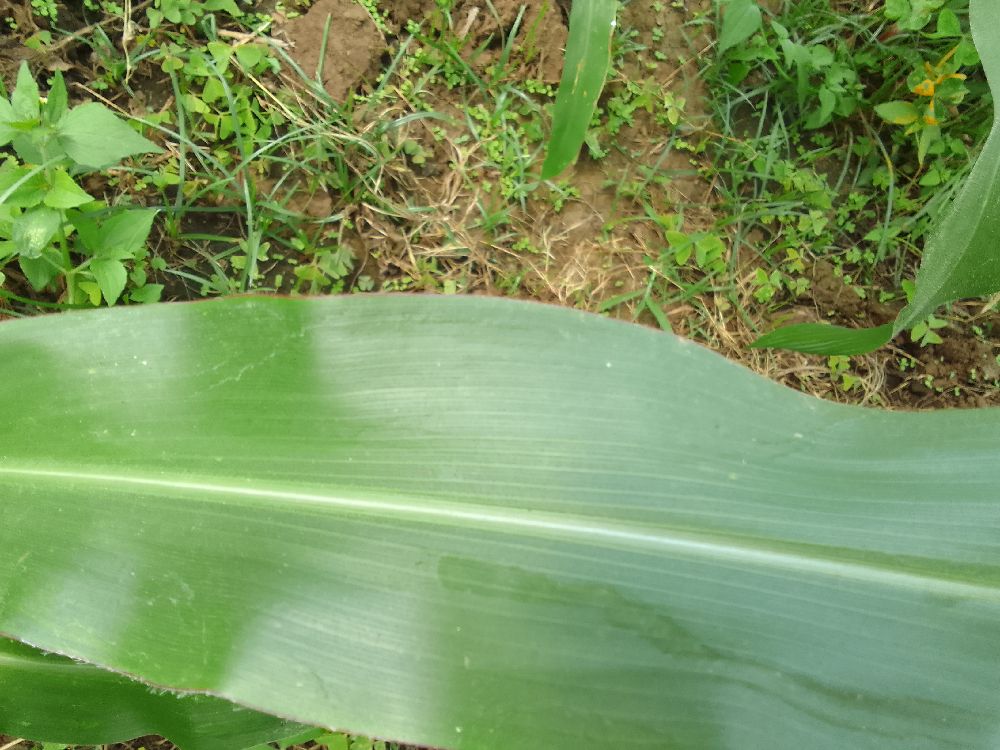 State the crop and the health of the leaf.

maize, healthy
